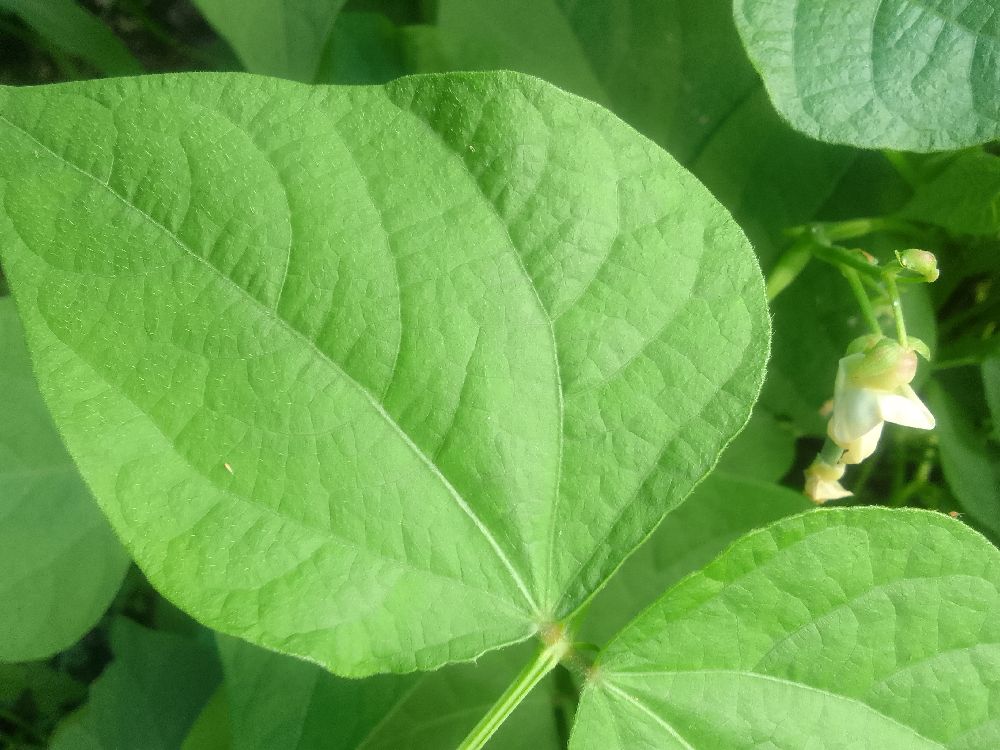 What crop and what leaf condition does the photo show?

common bean, healthy
